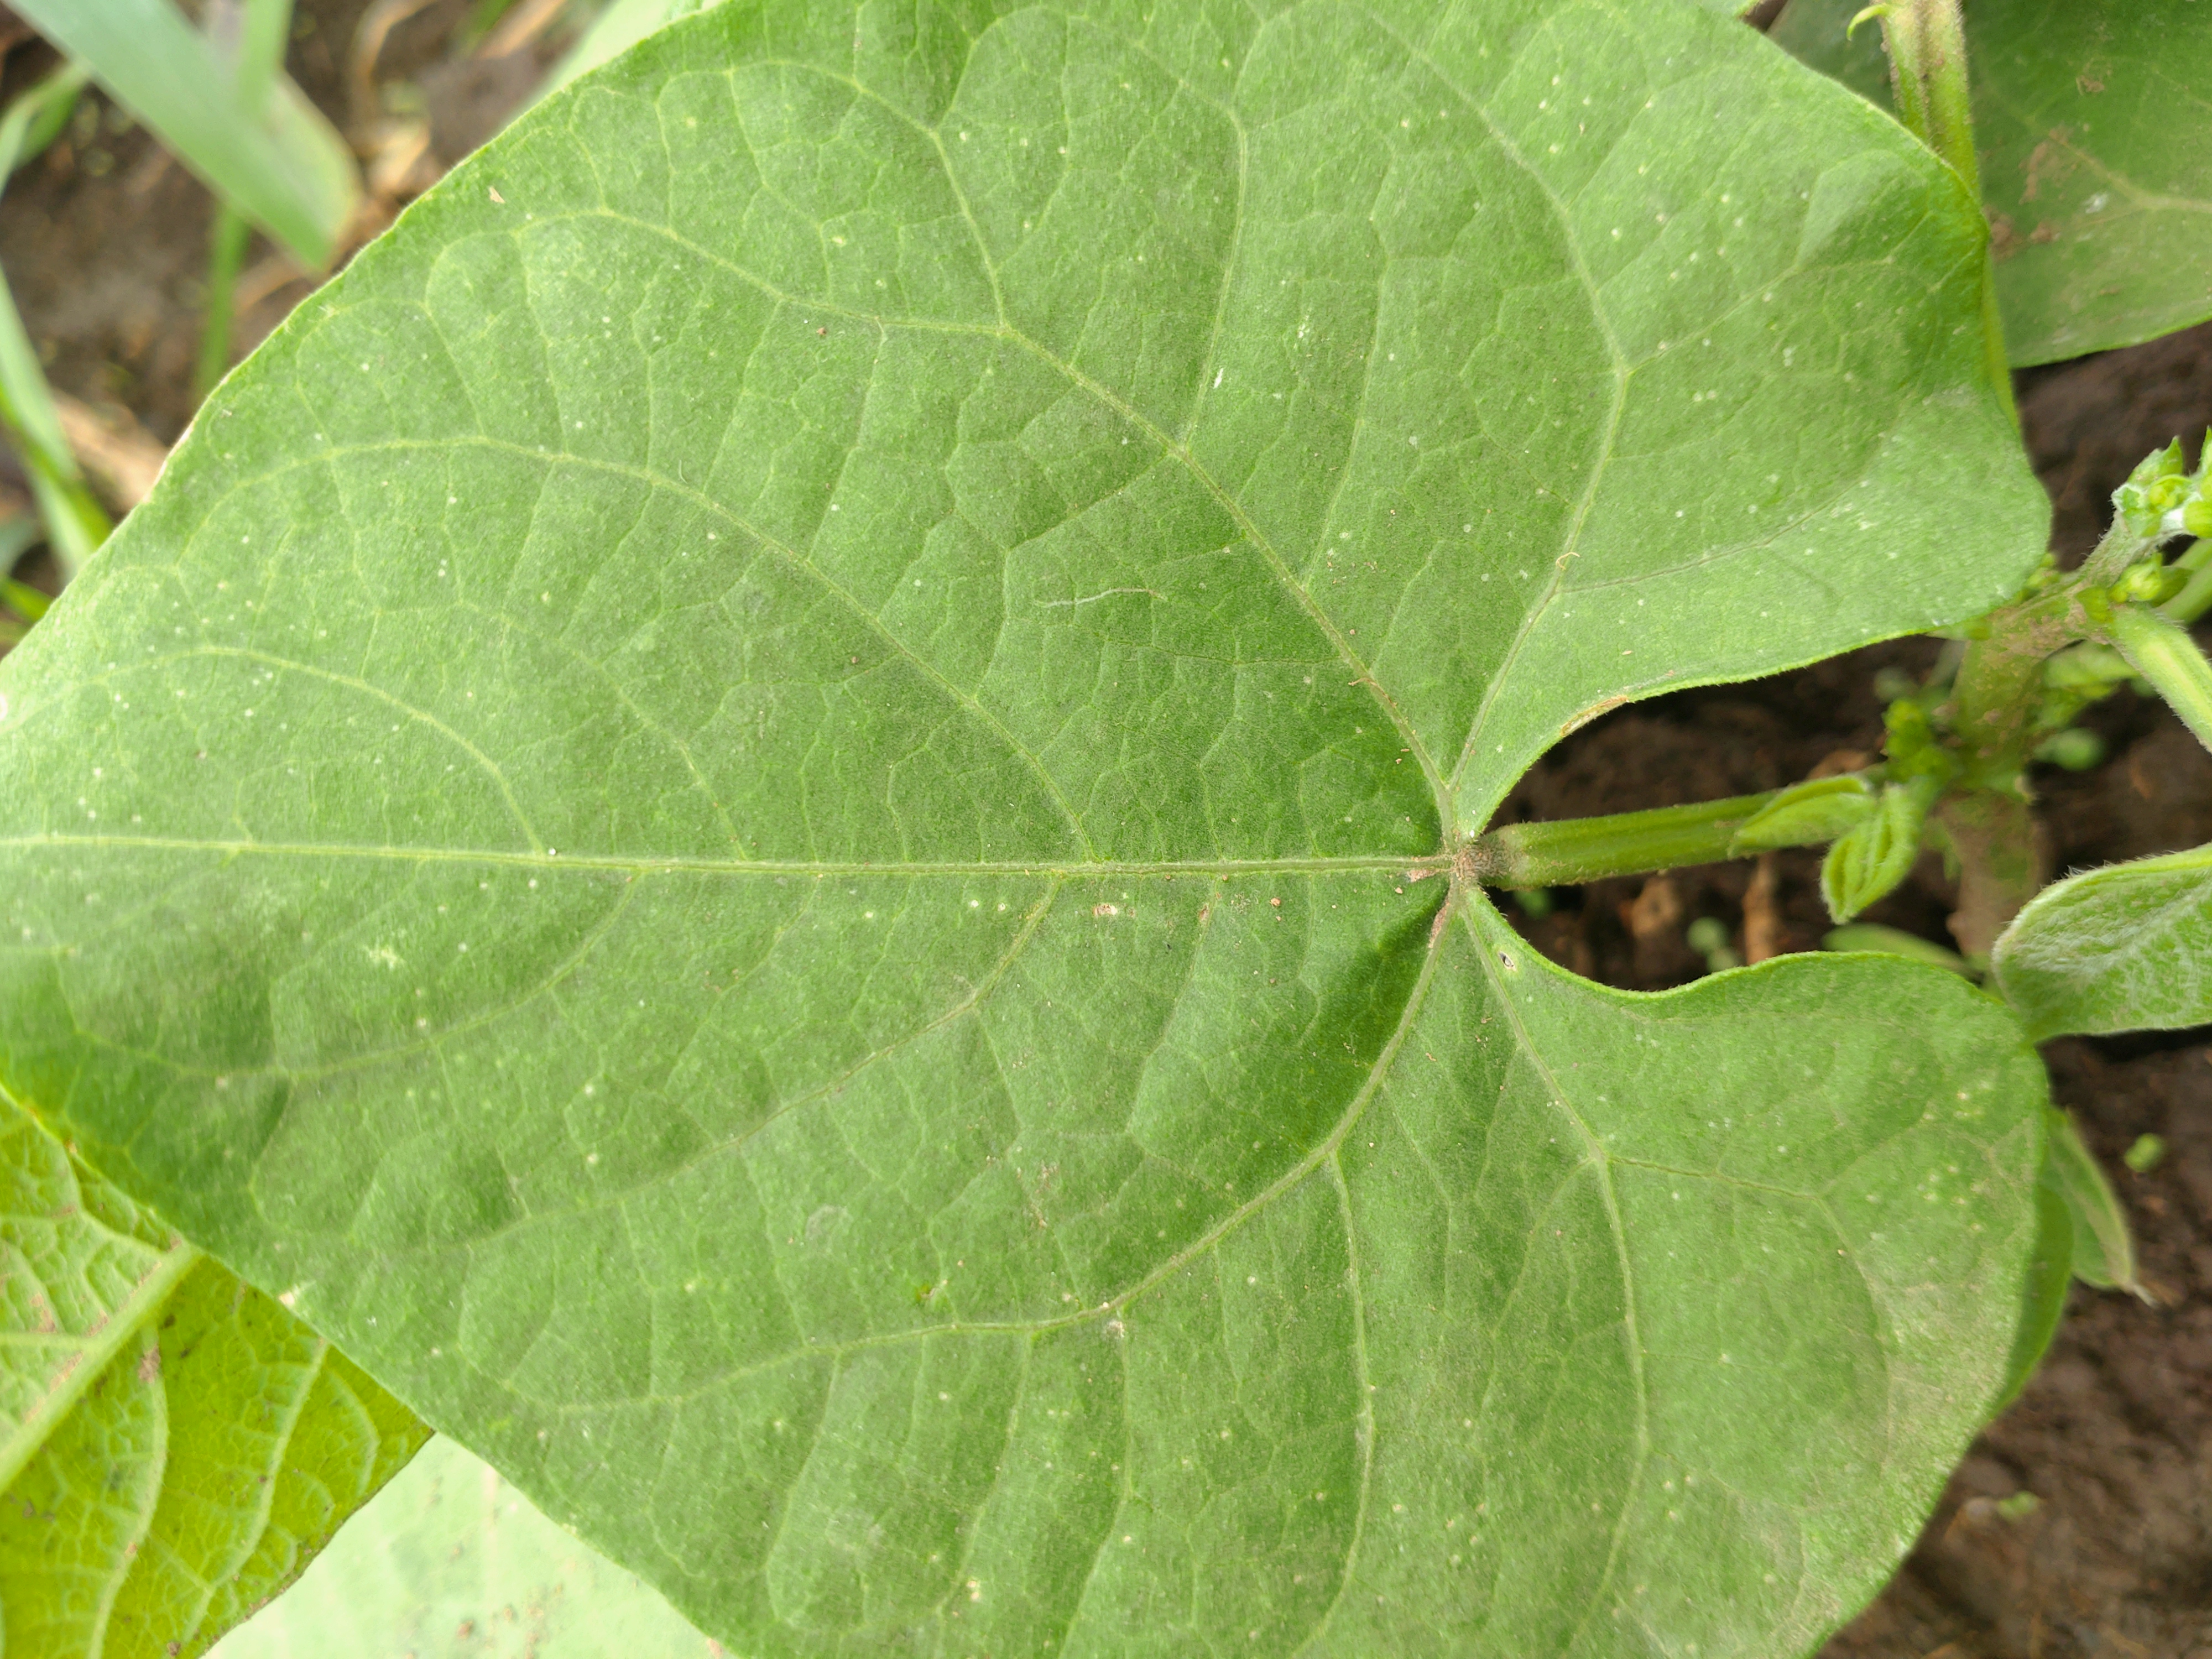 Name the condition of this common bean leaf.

healthy
